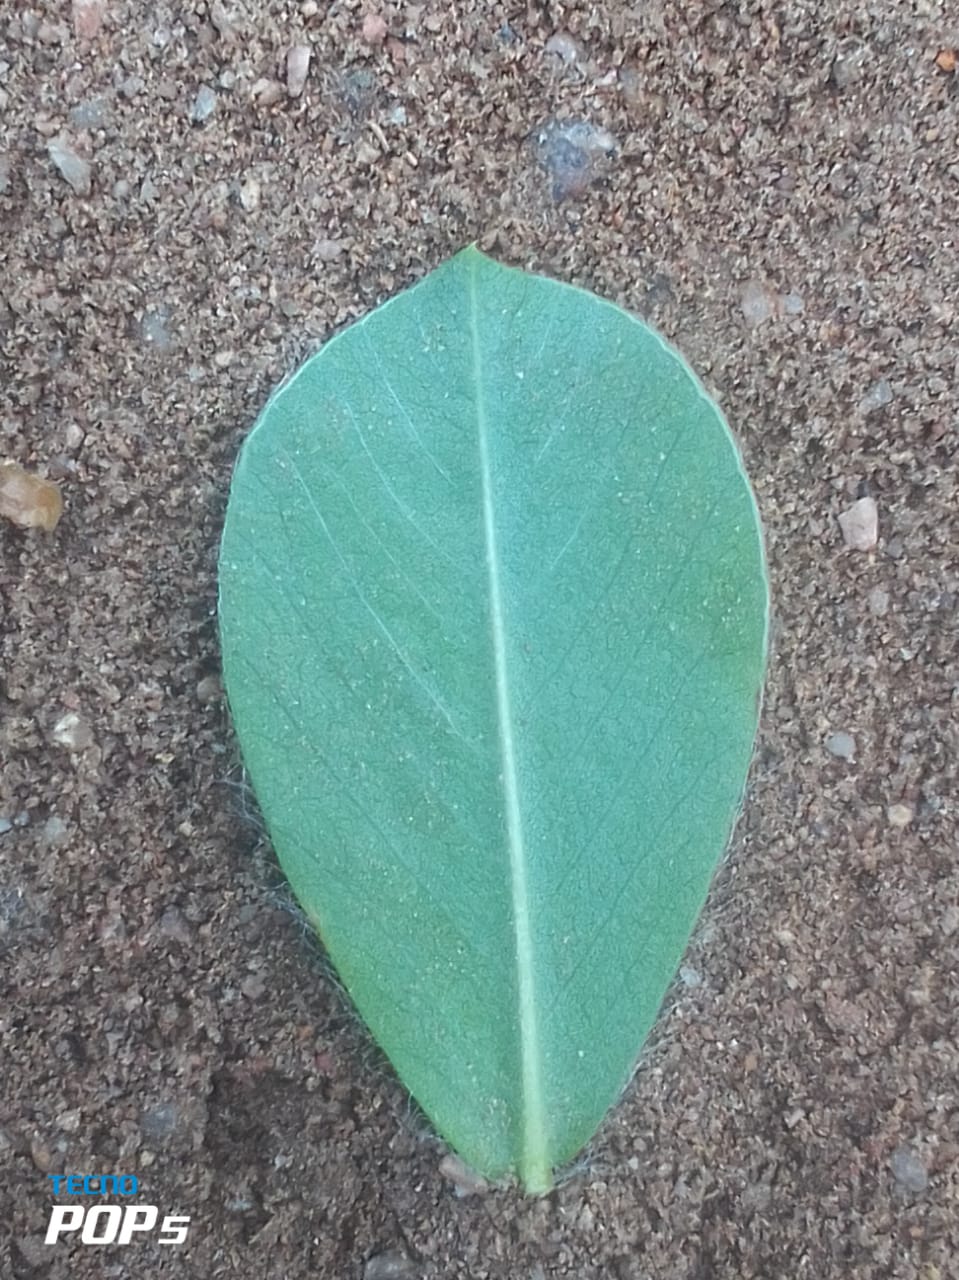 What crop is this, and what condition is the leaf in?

peanut, healthy leaves
